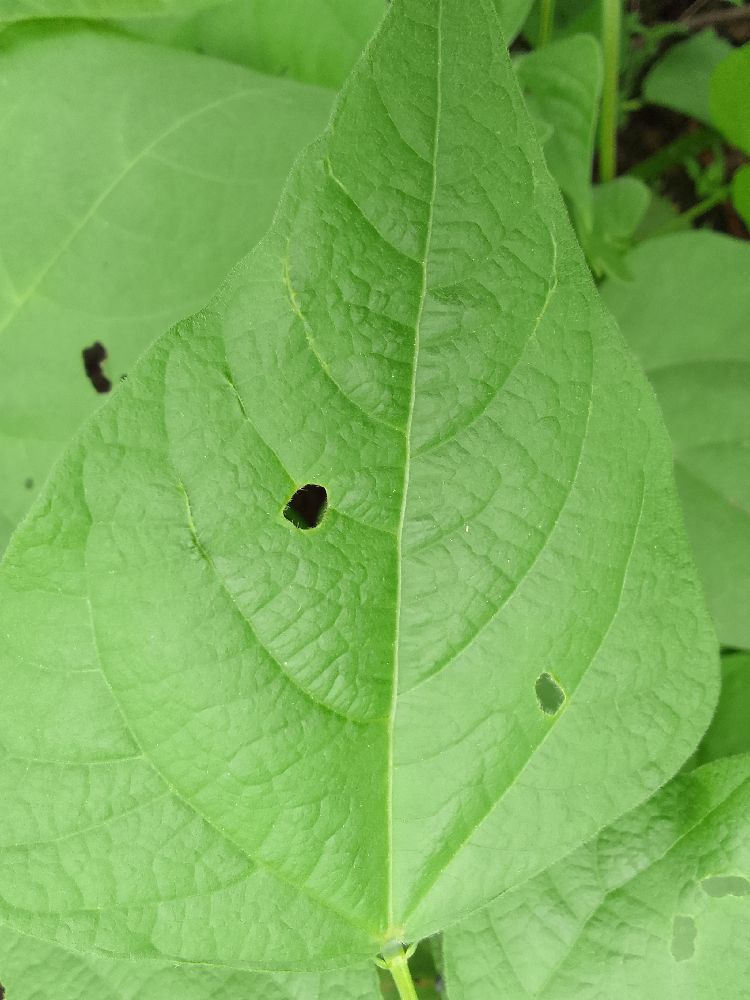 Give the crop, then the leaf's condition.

common bean, healthy
